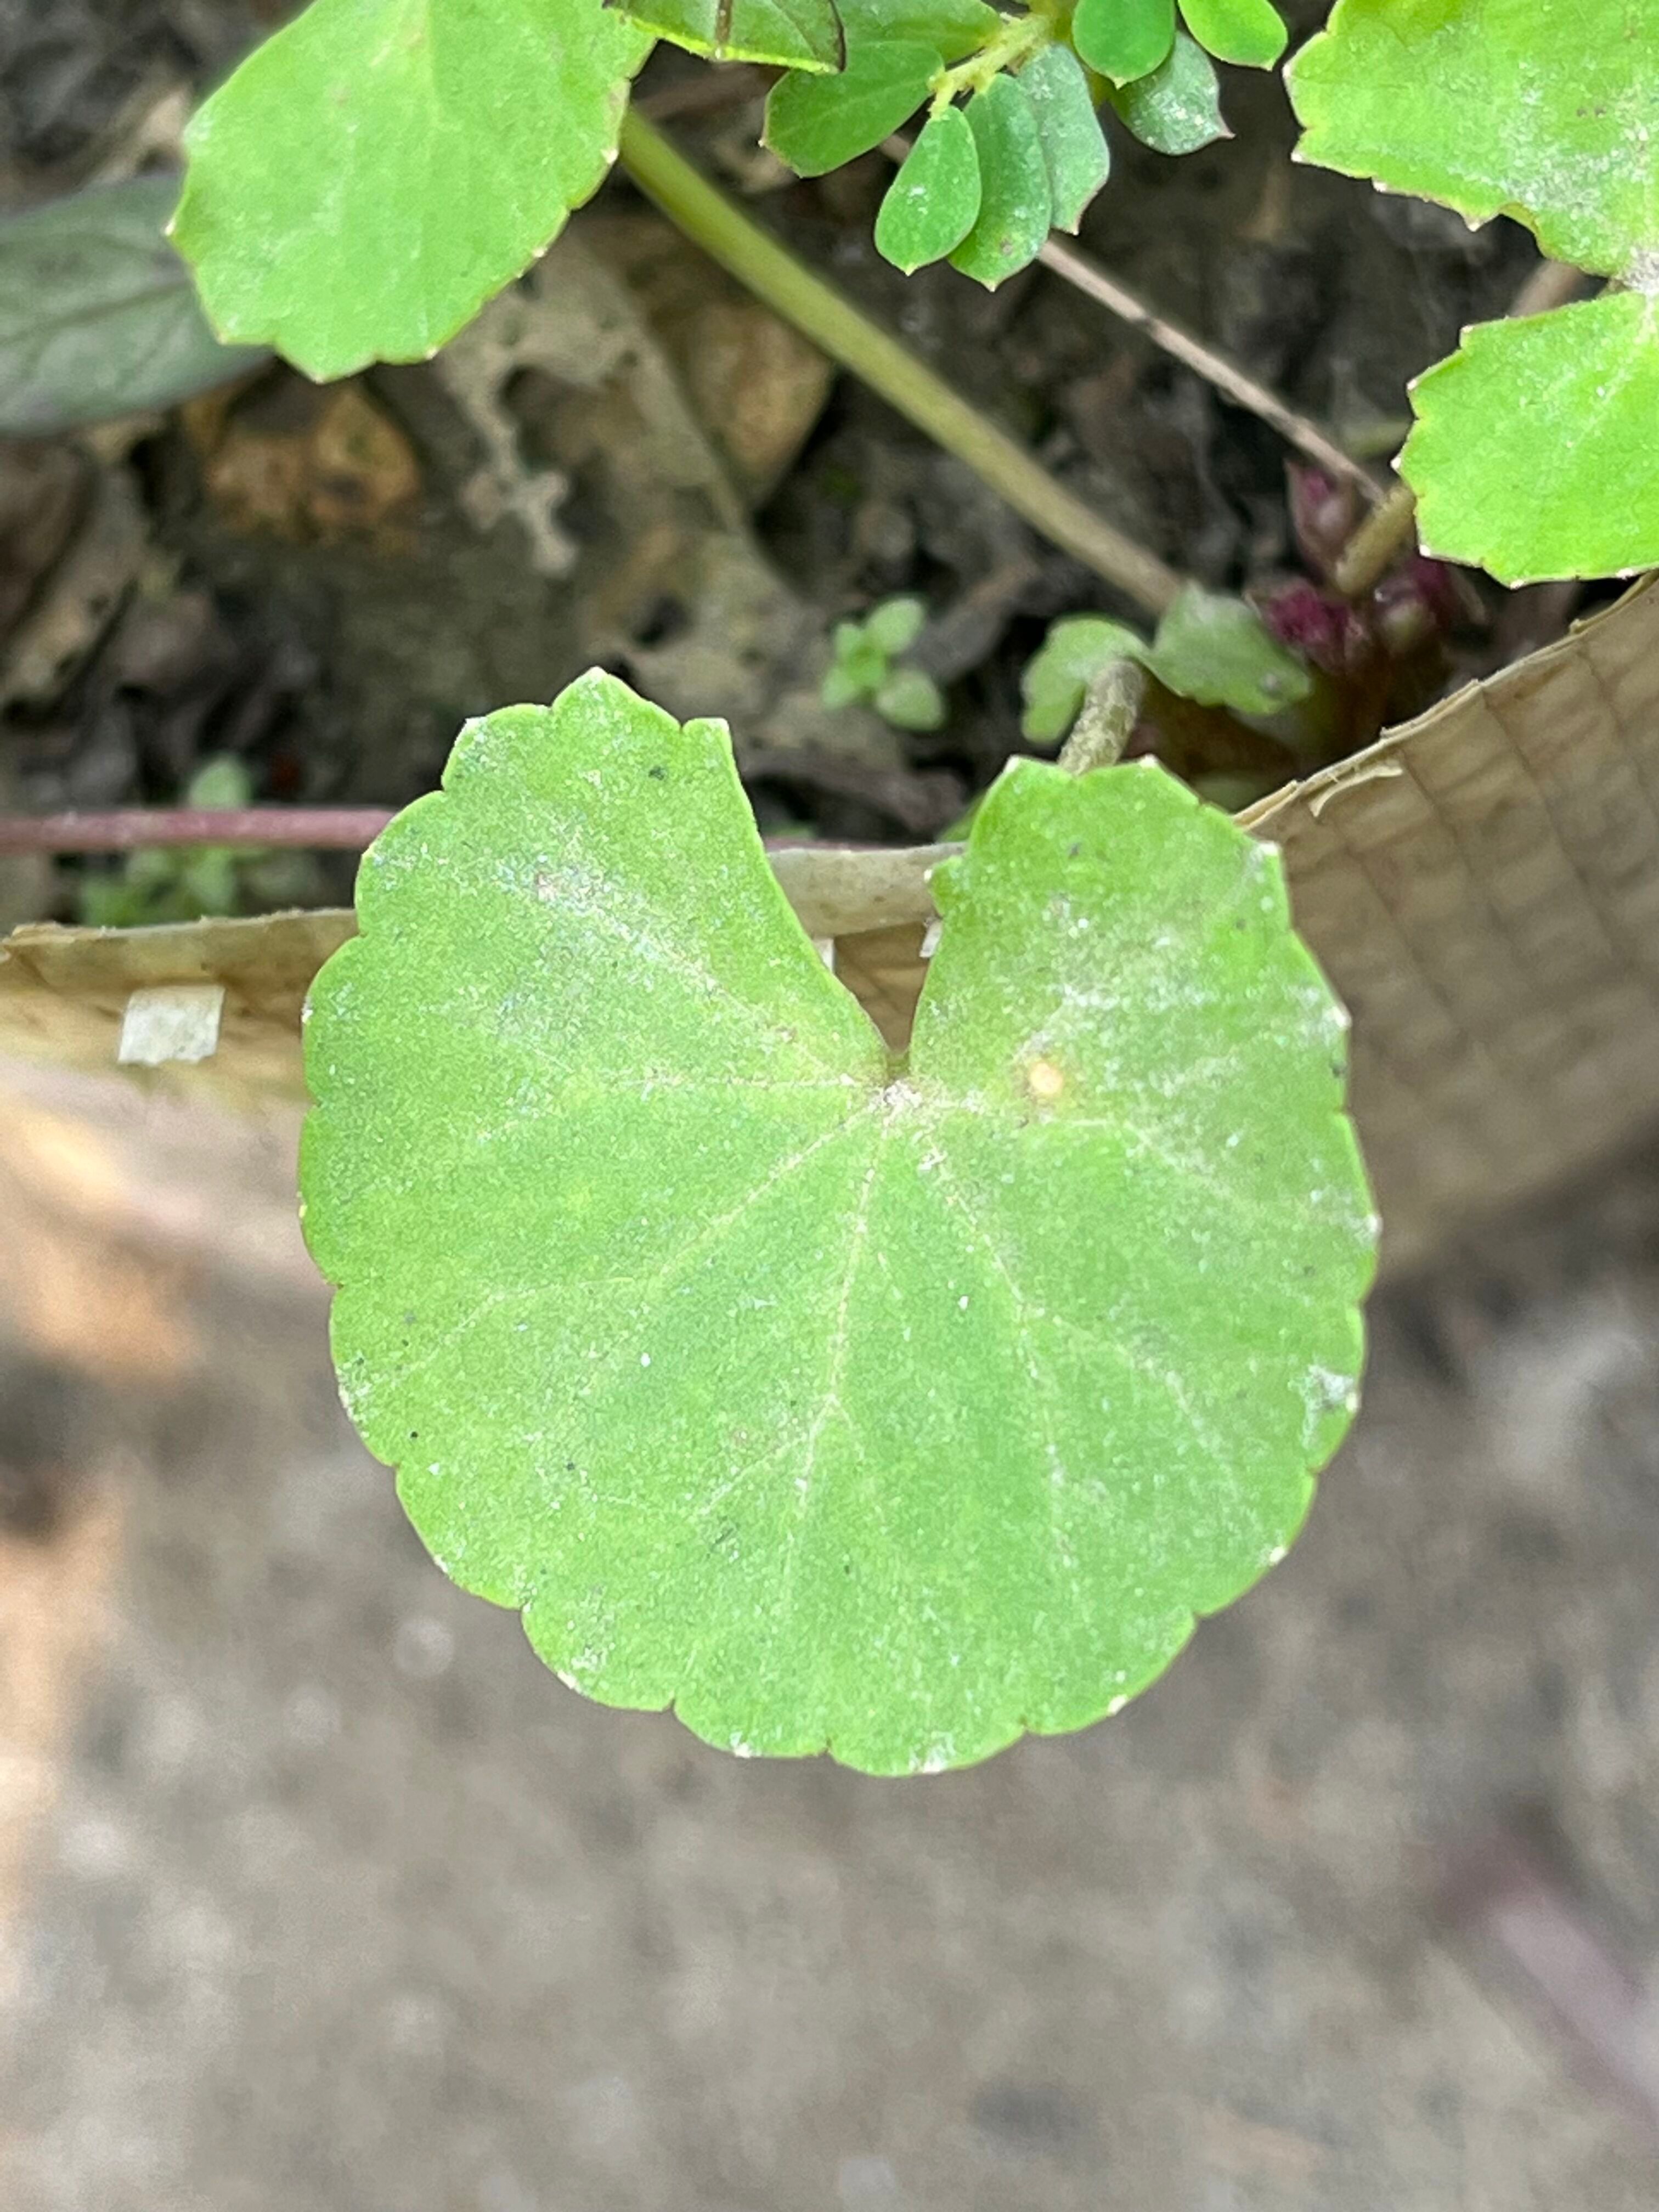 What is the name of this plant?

thankuni
